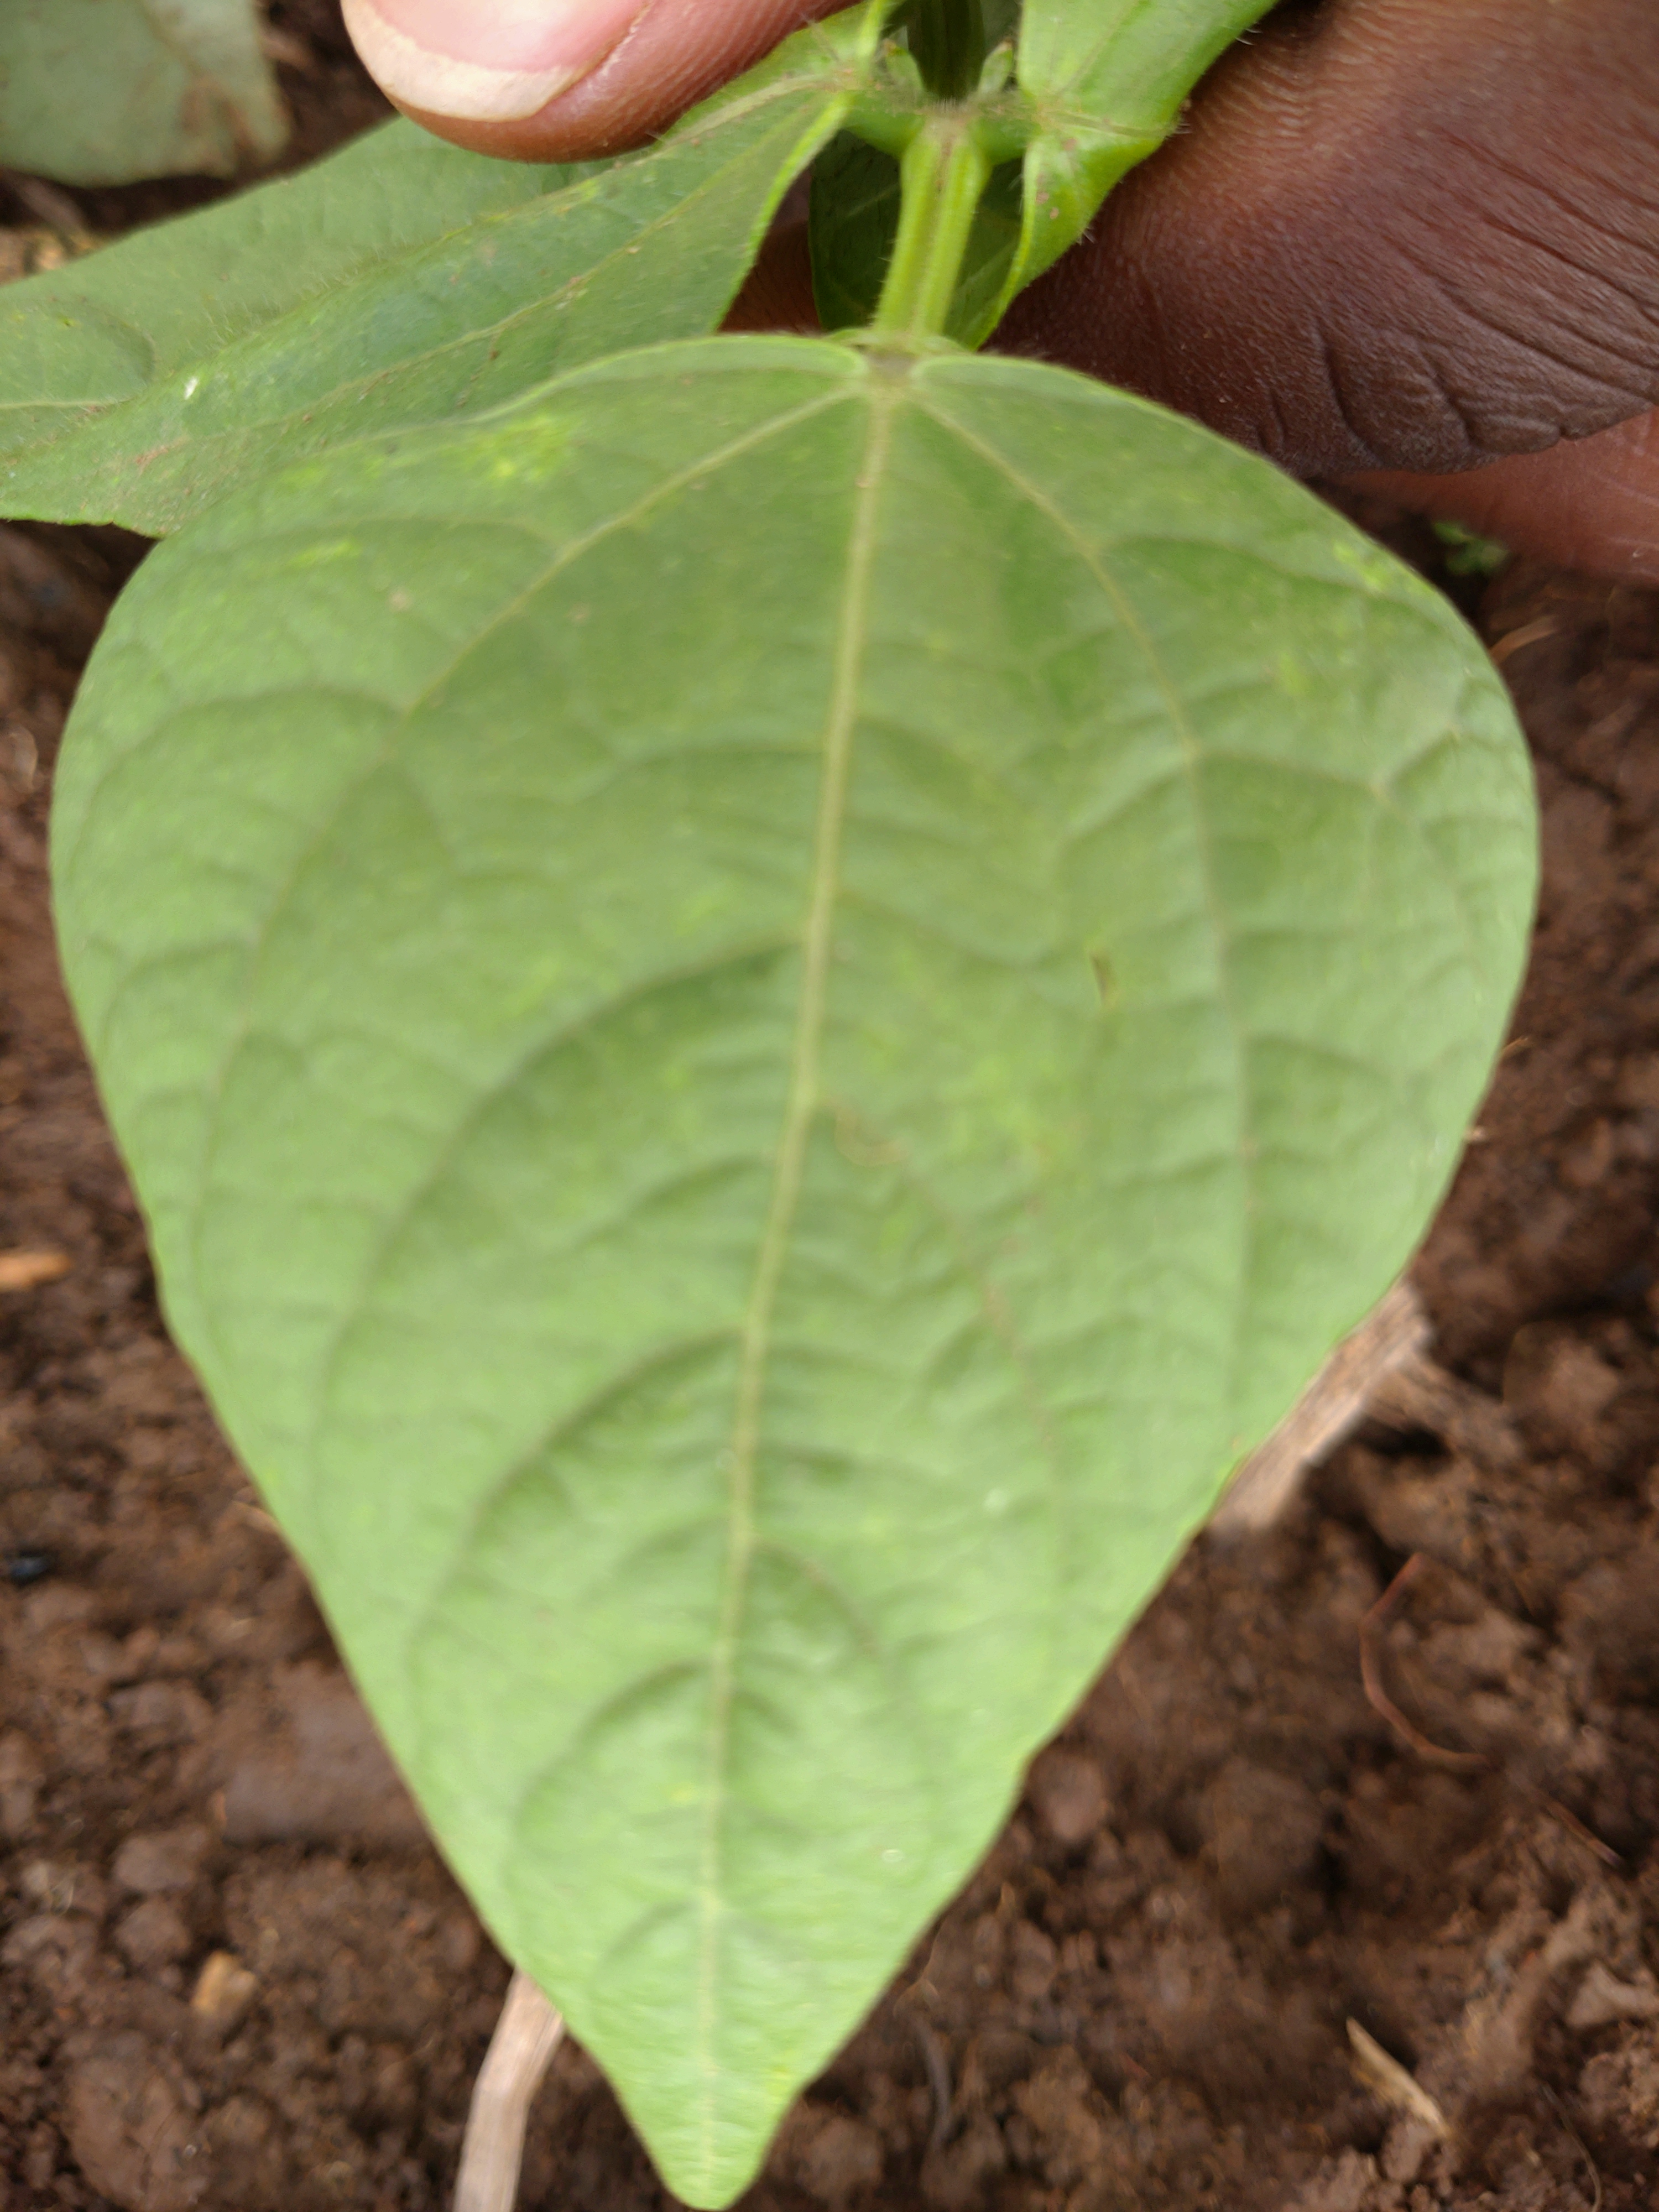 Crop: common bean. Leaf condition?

healthy
